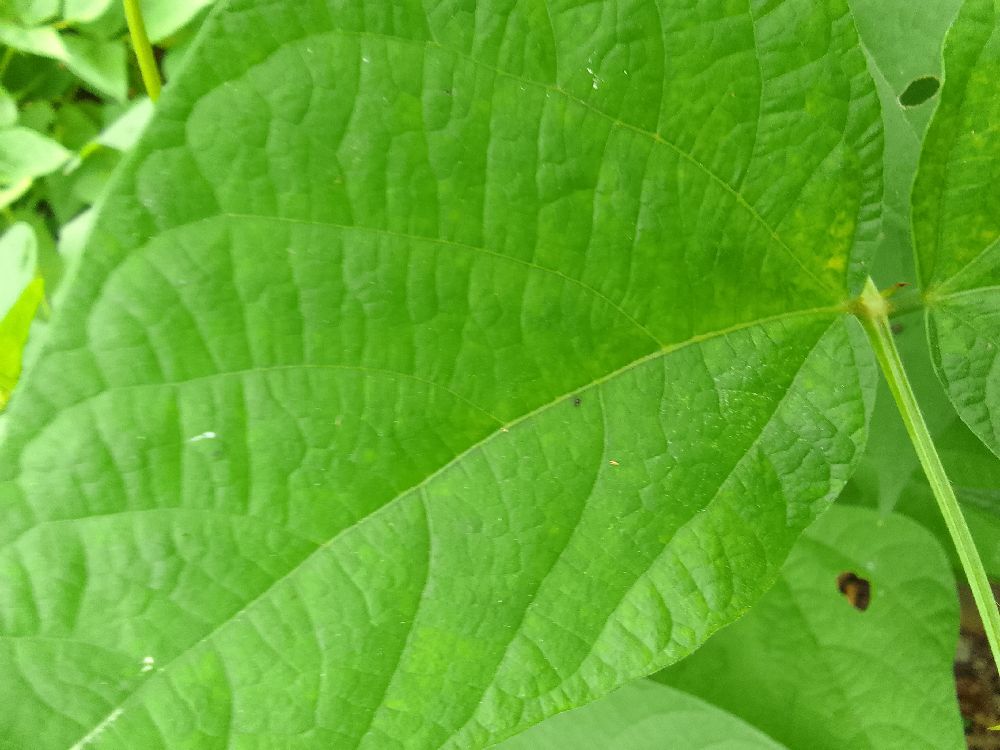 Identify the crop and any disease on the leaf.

common bean, healthy
